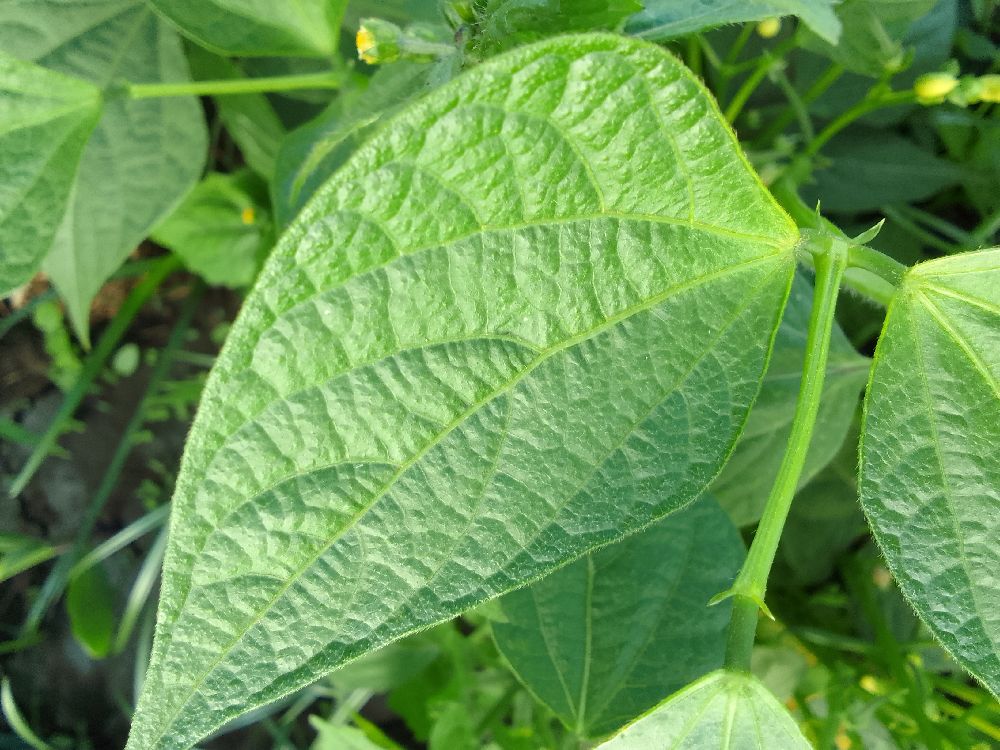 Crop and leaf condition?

common bean, healthy
